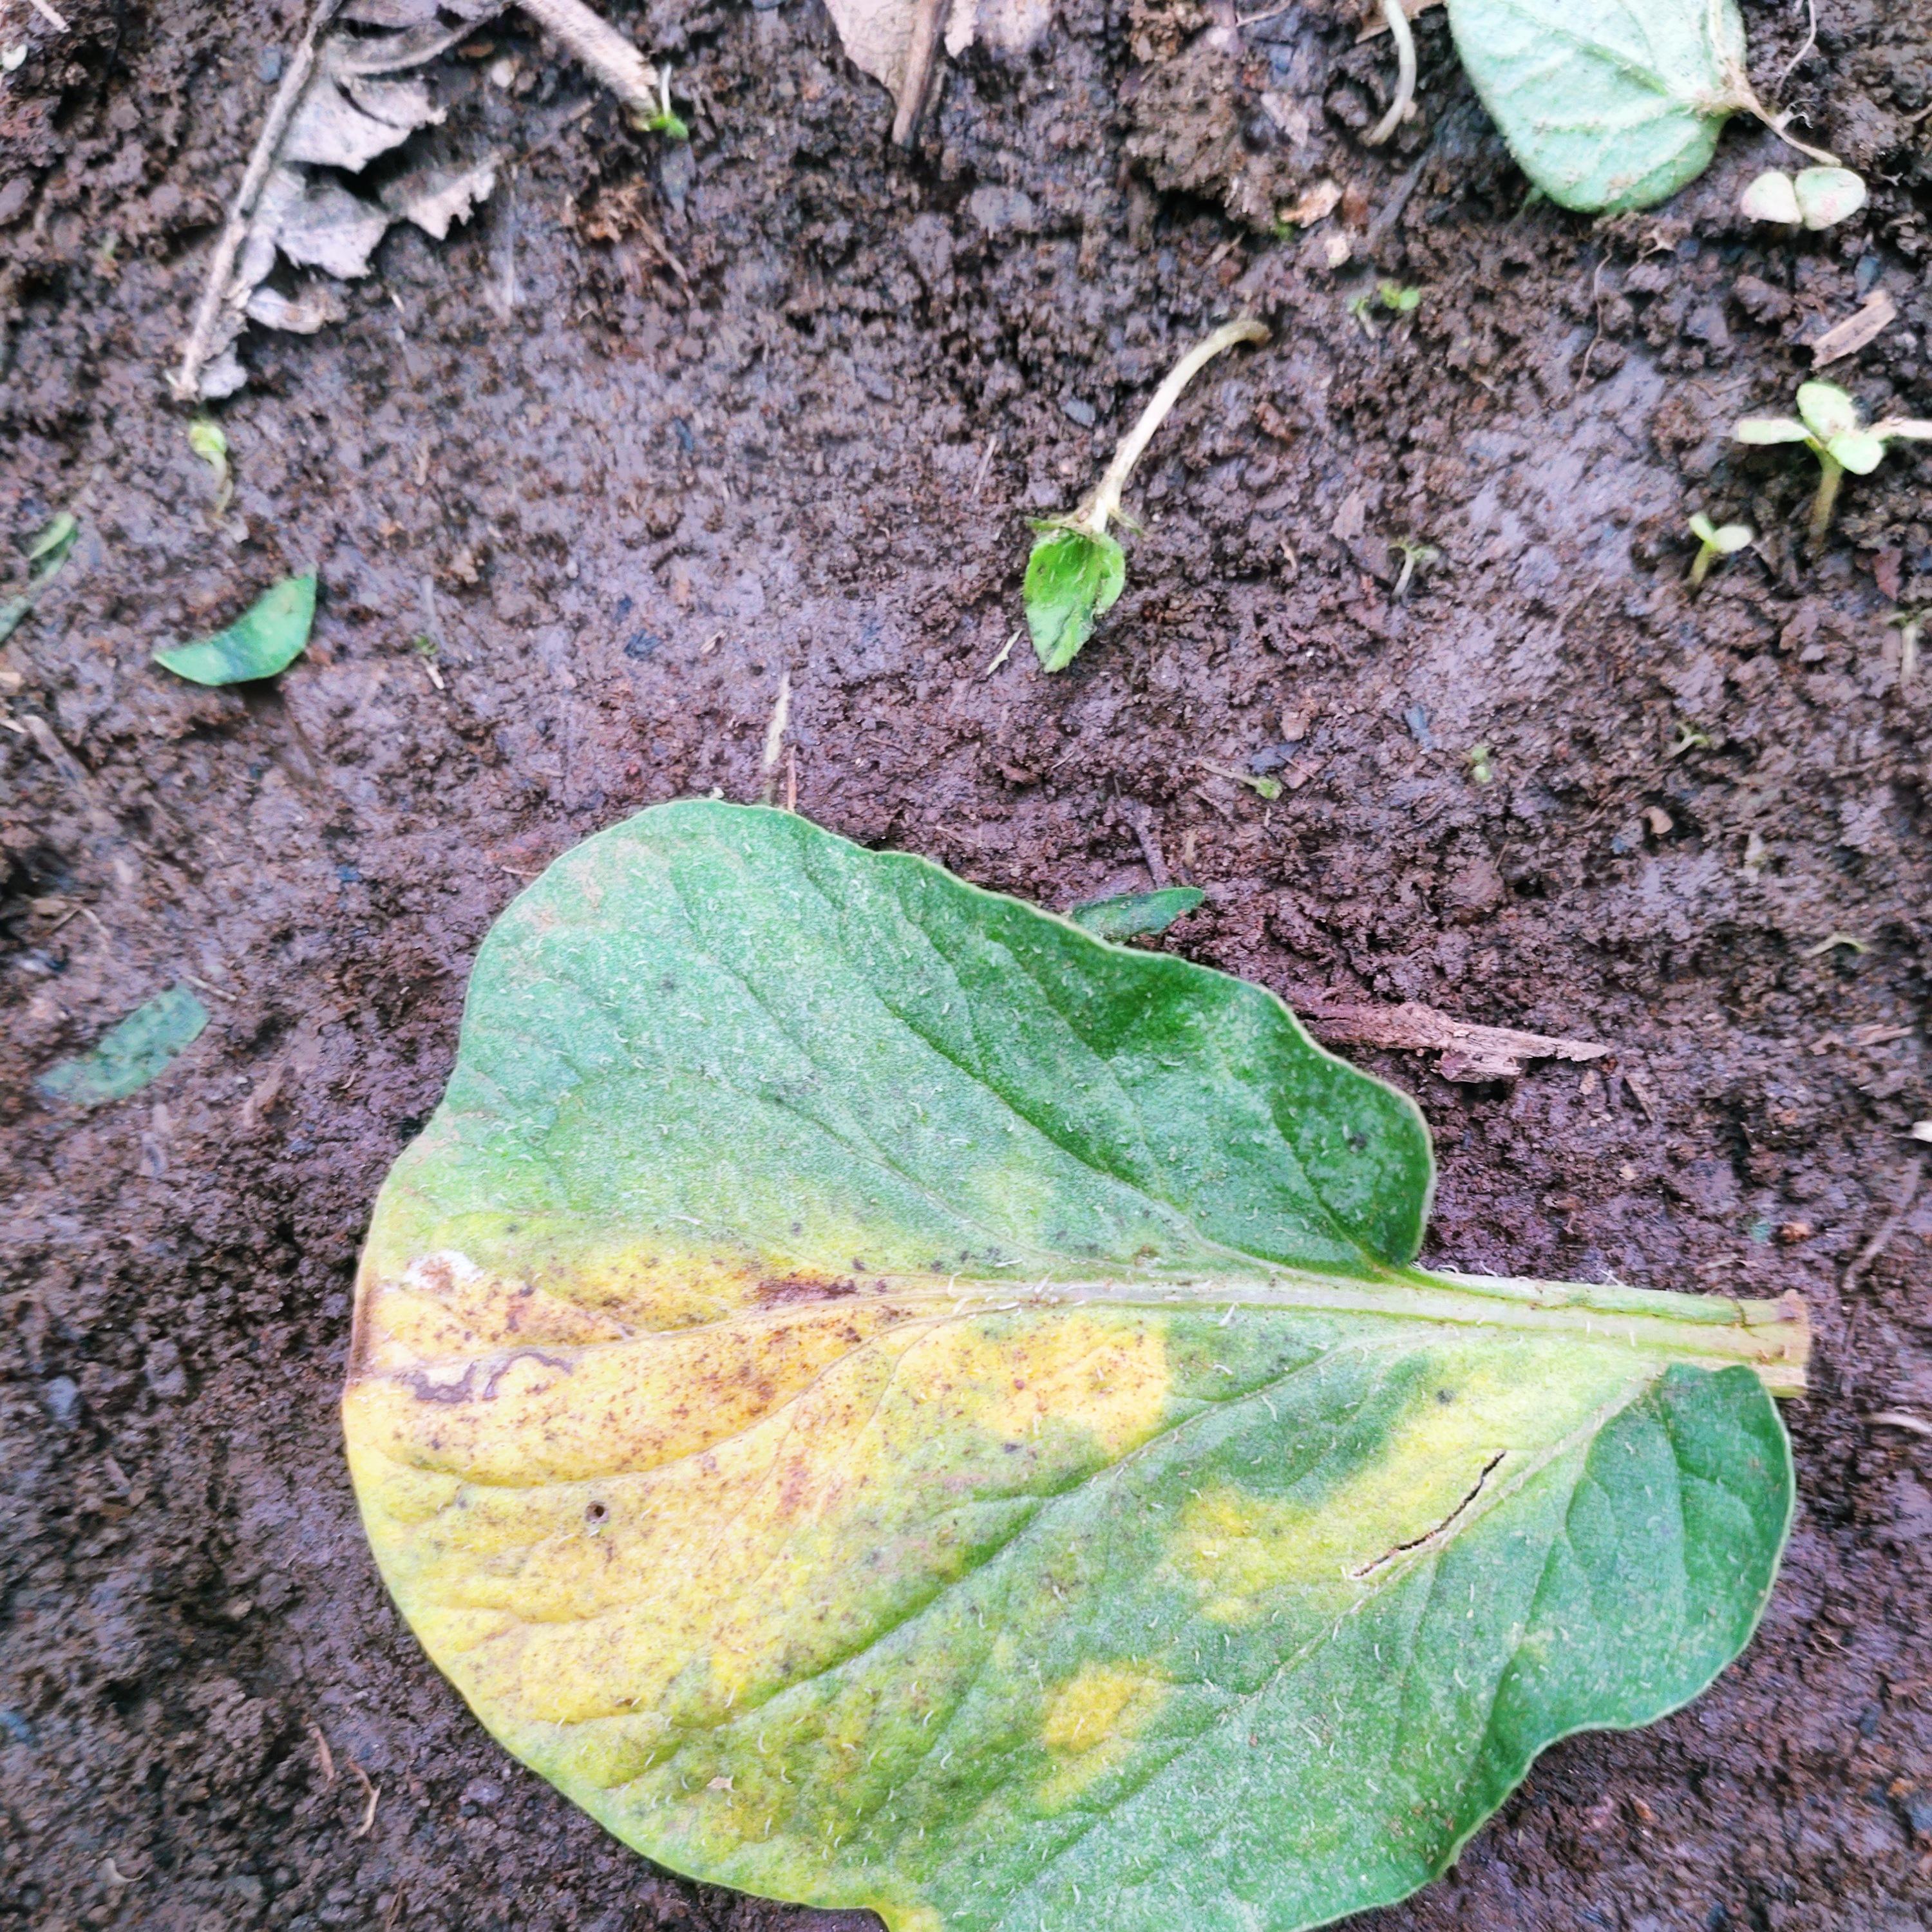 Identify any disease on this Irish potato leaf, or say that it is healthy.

late blight
